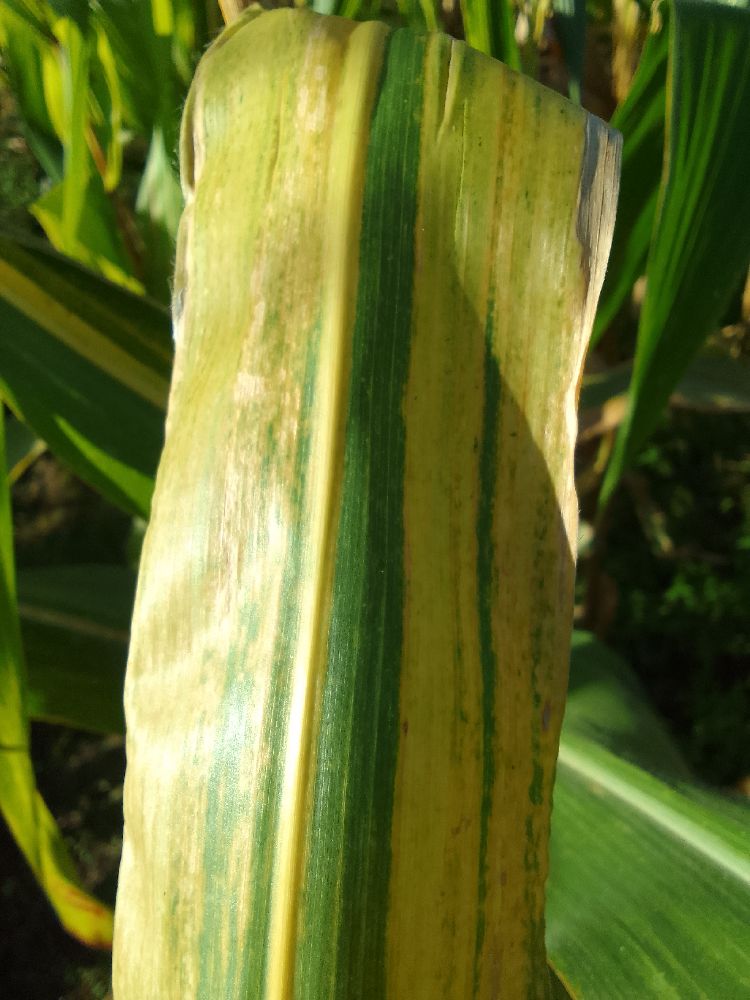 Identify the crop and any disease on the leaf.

maize, maize lethal necrosis
